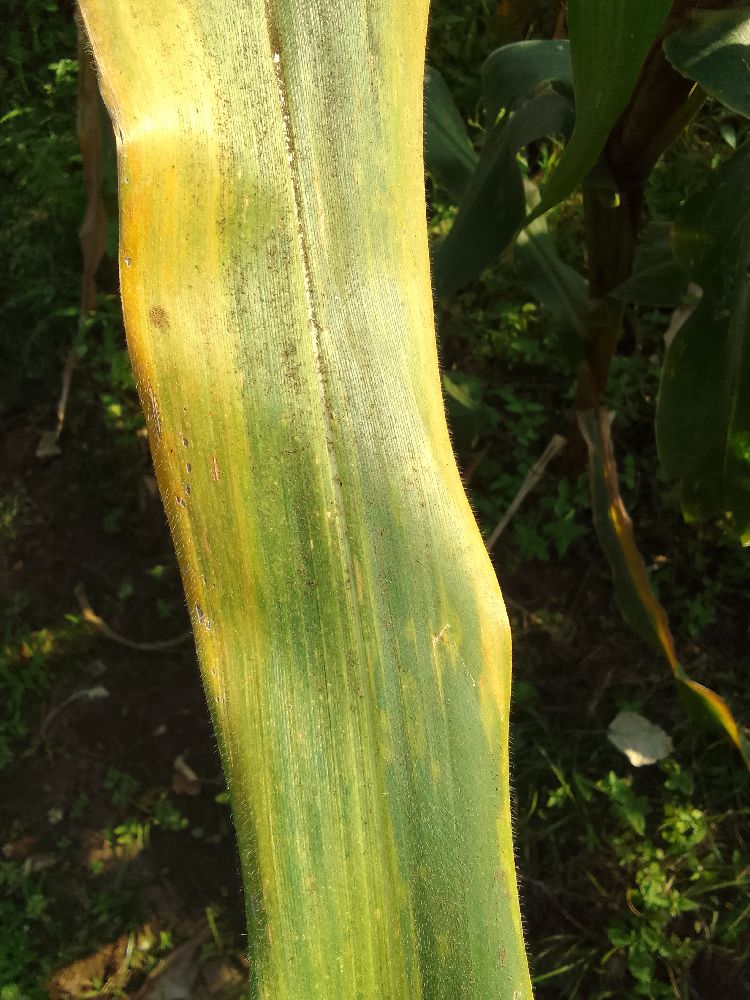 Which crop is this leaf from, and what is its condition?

maize, maize lethal necrosis
